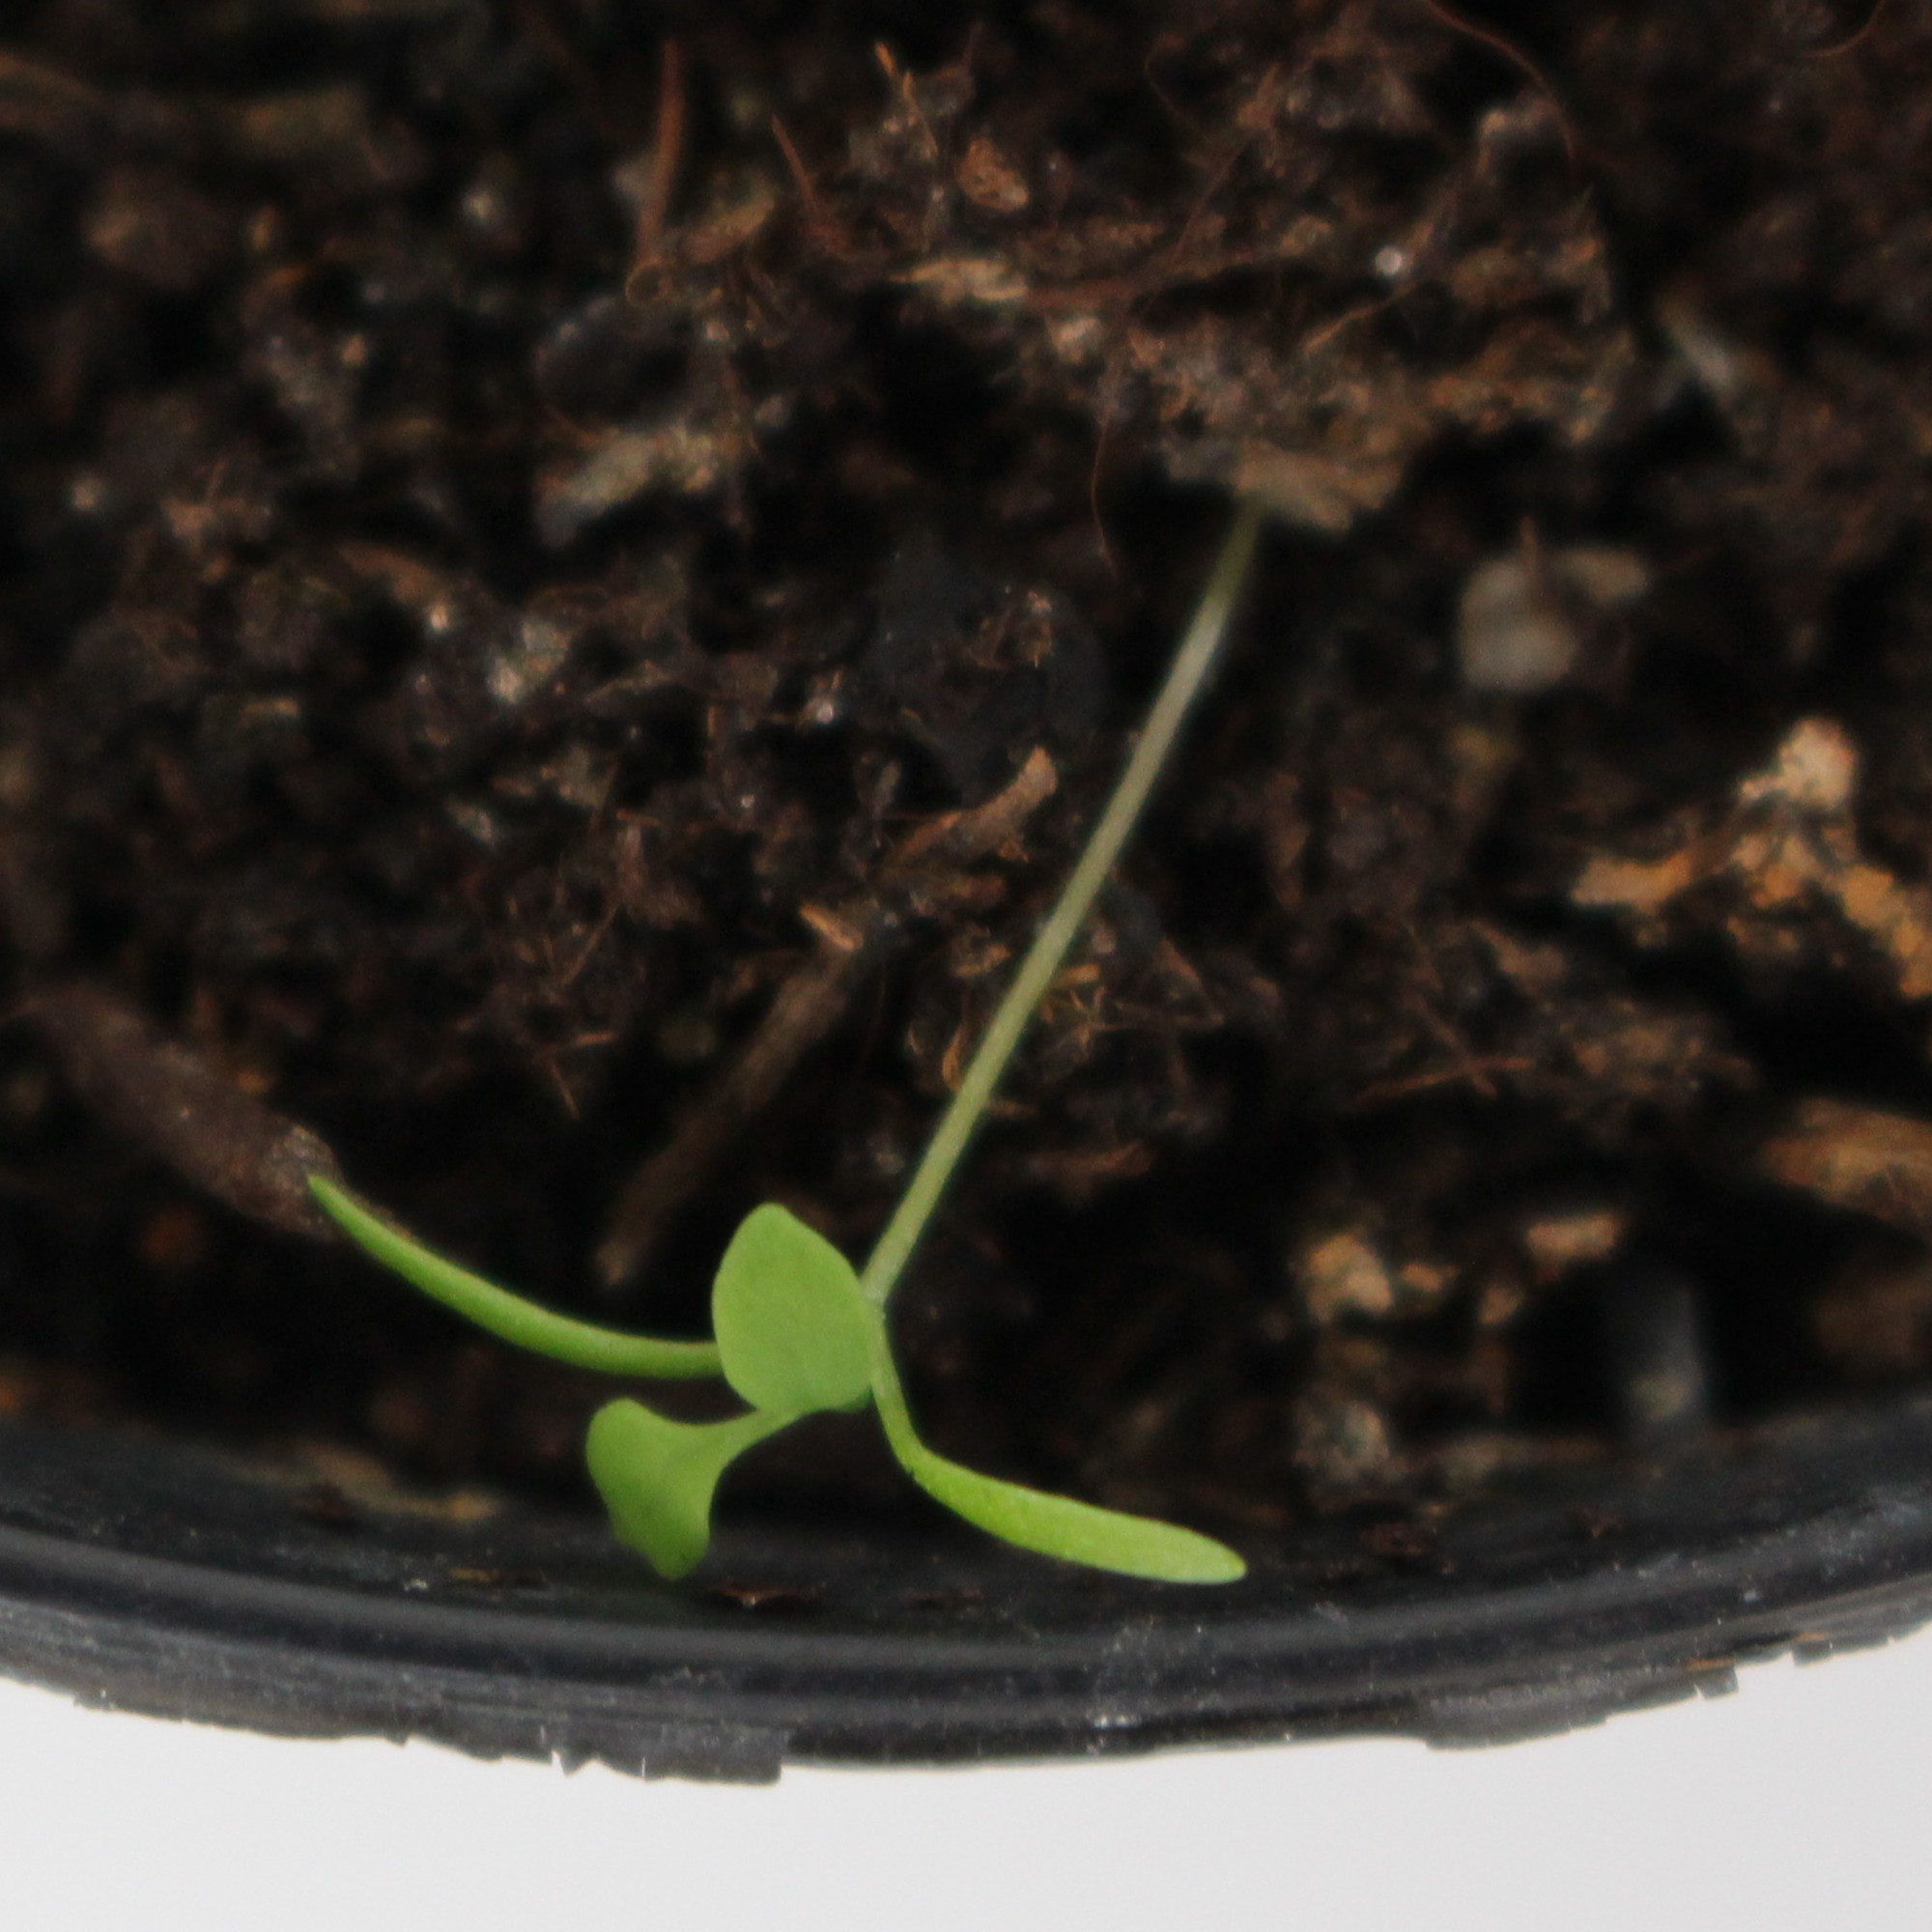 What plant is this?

Papaver rhoeas
